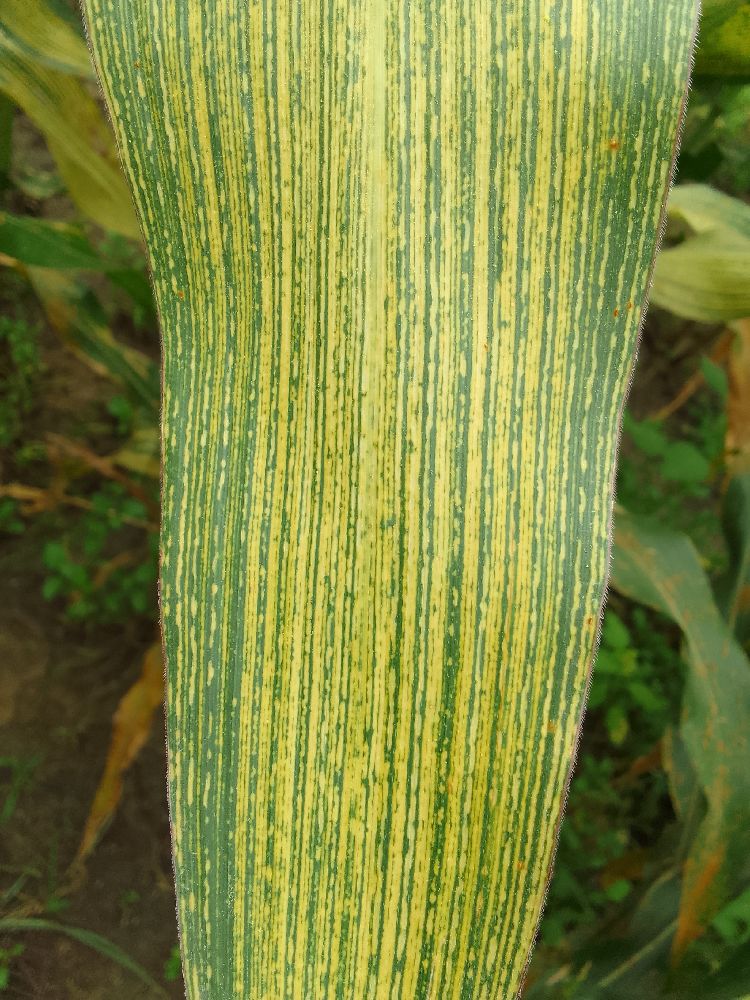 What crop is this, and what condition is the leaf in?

maize, maize streak virus
